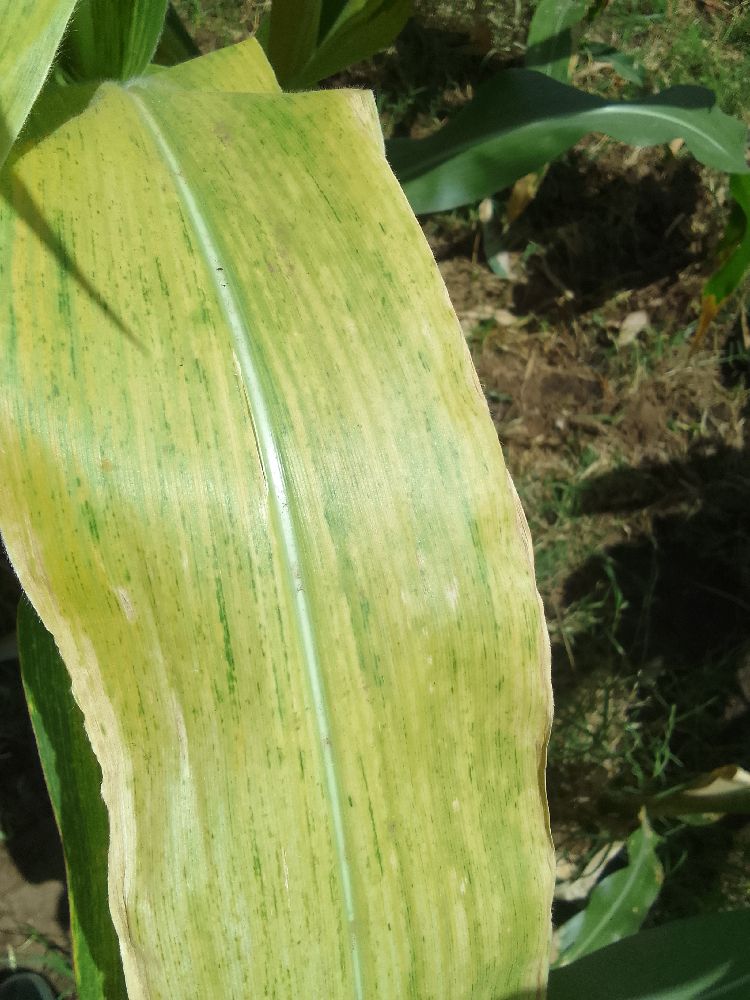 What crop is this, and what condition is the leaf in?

maize, maize lethal necrosis
